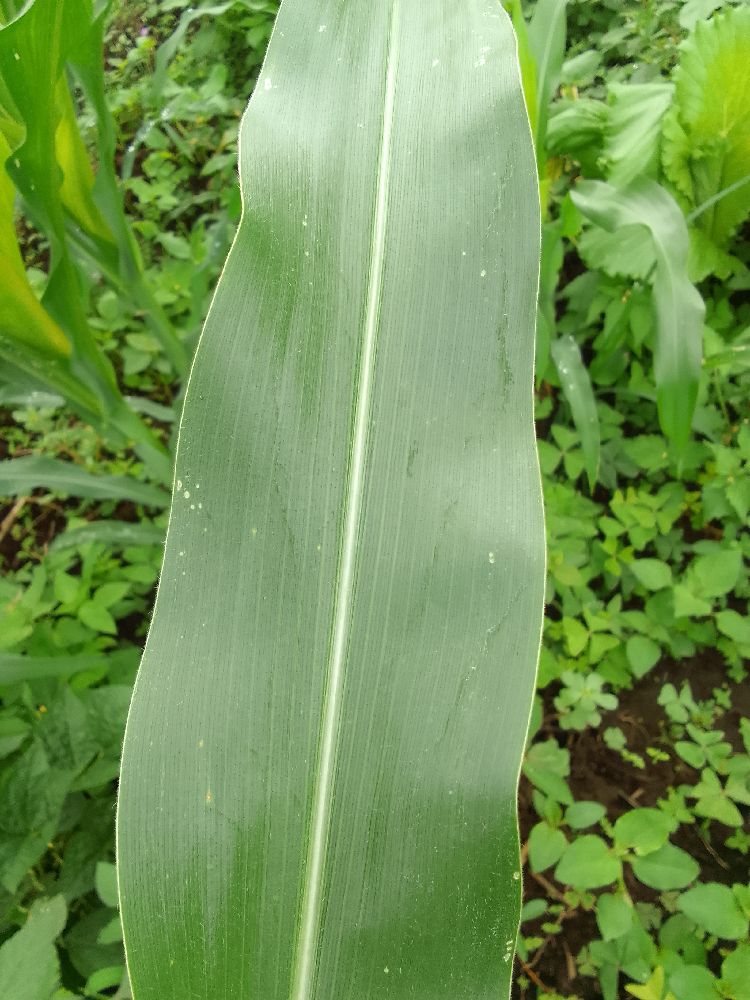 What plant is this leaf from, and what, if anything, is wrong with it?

maize, healthy
